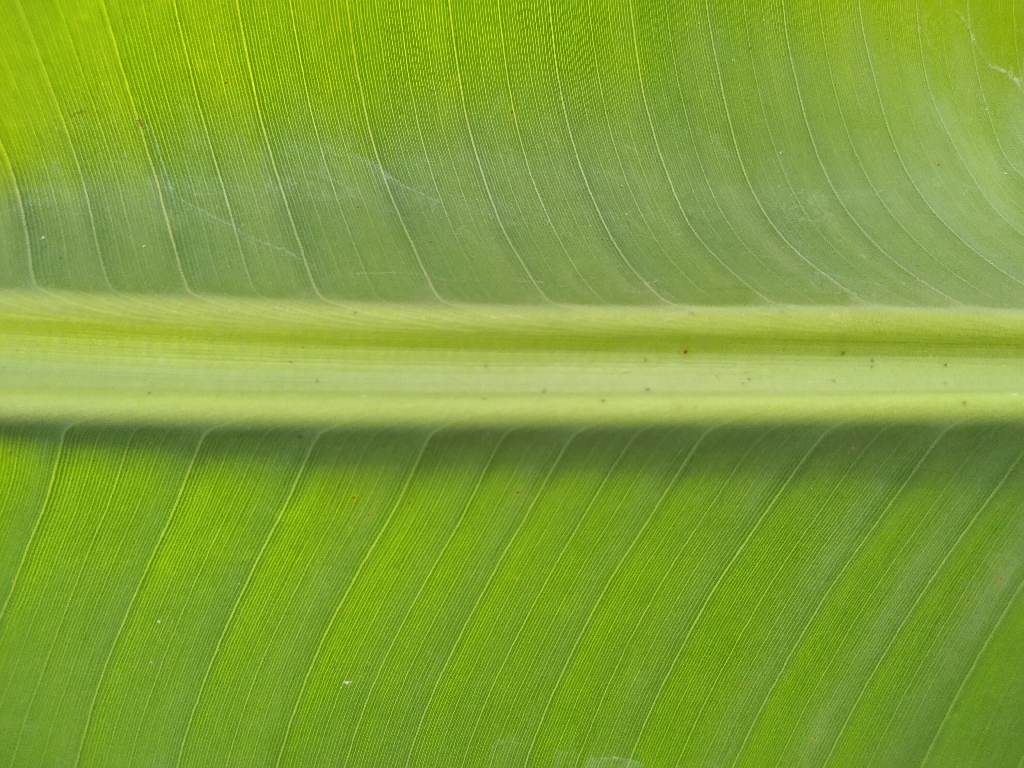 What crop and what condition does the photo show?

banana, healthy
